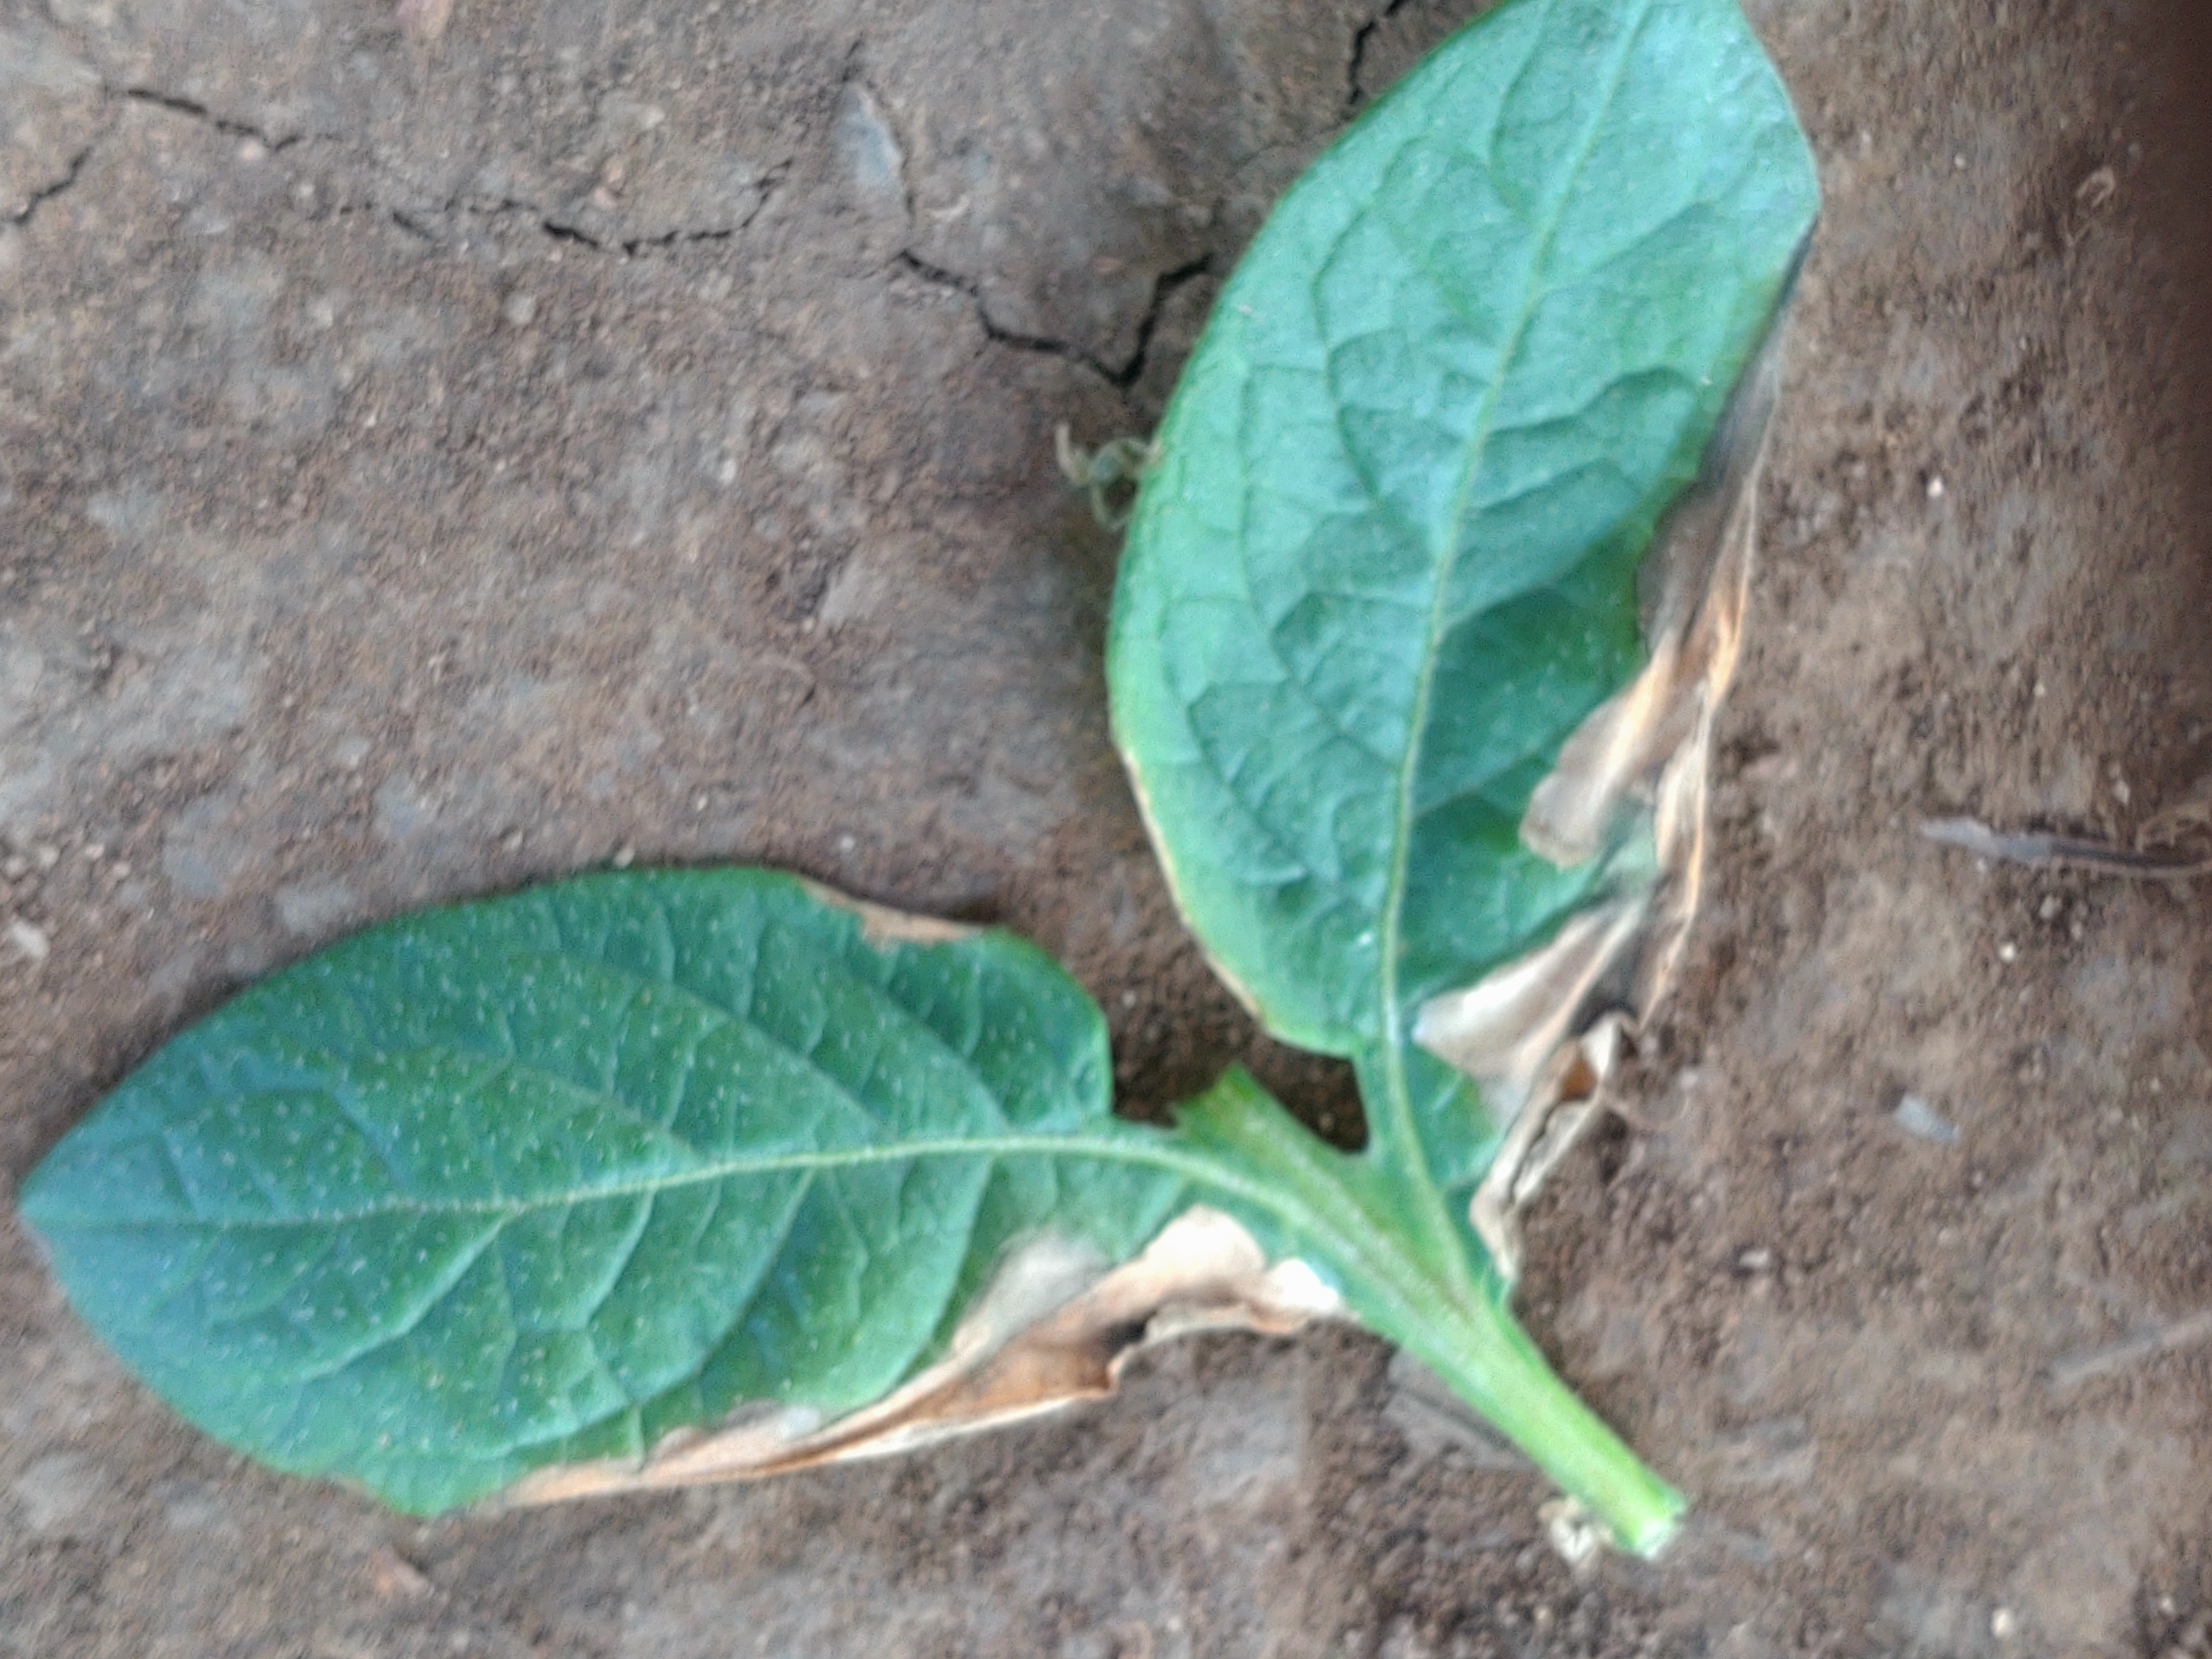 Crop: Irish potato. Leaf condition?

early blight
